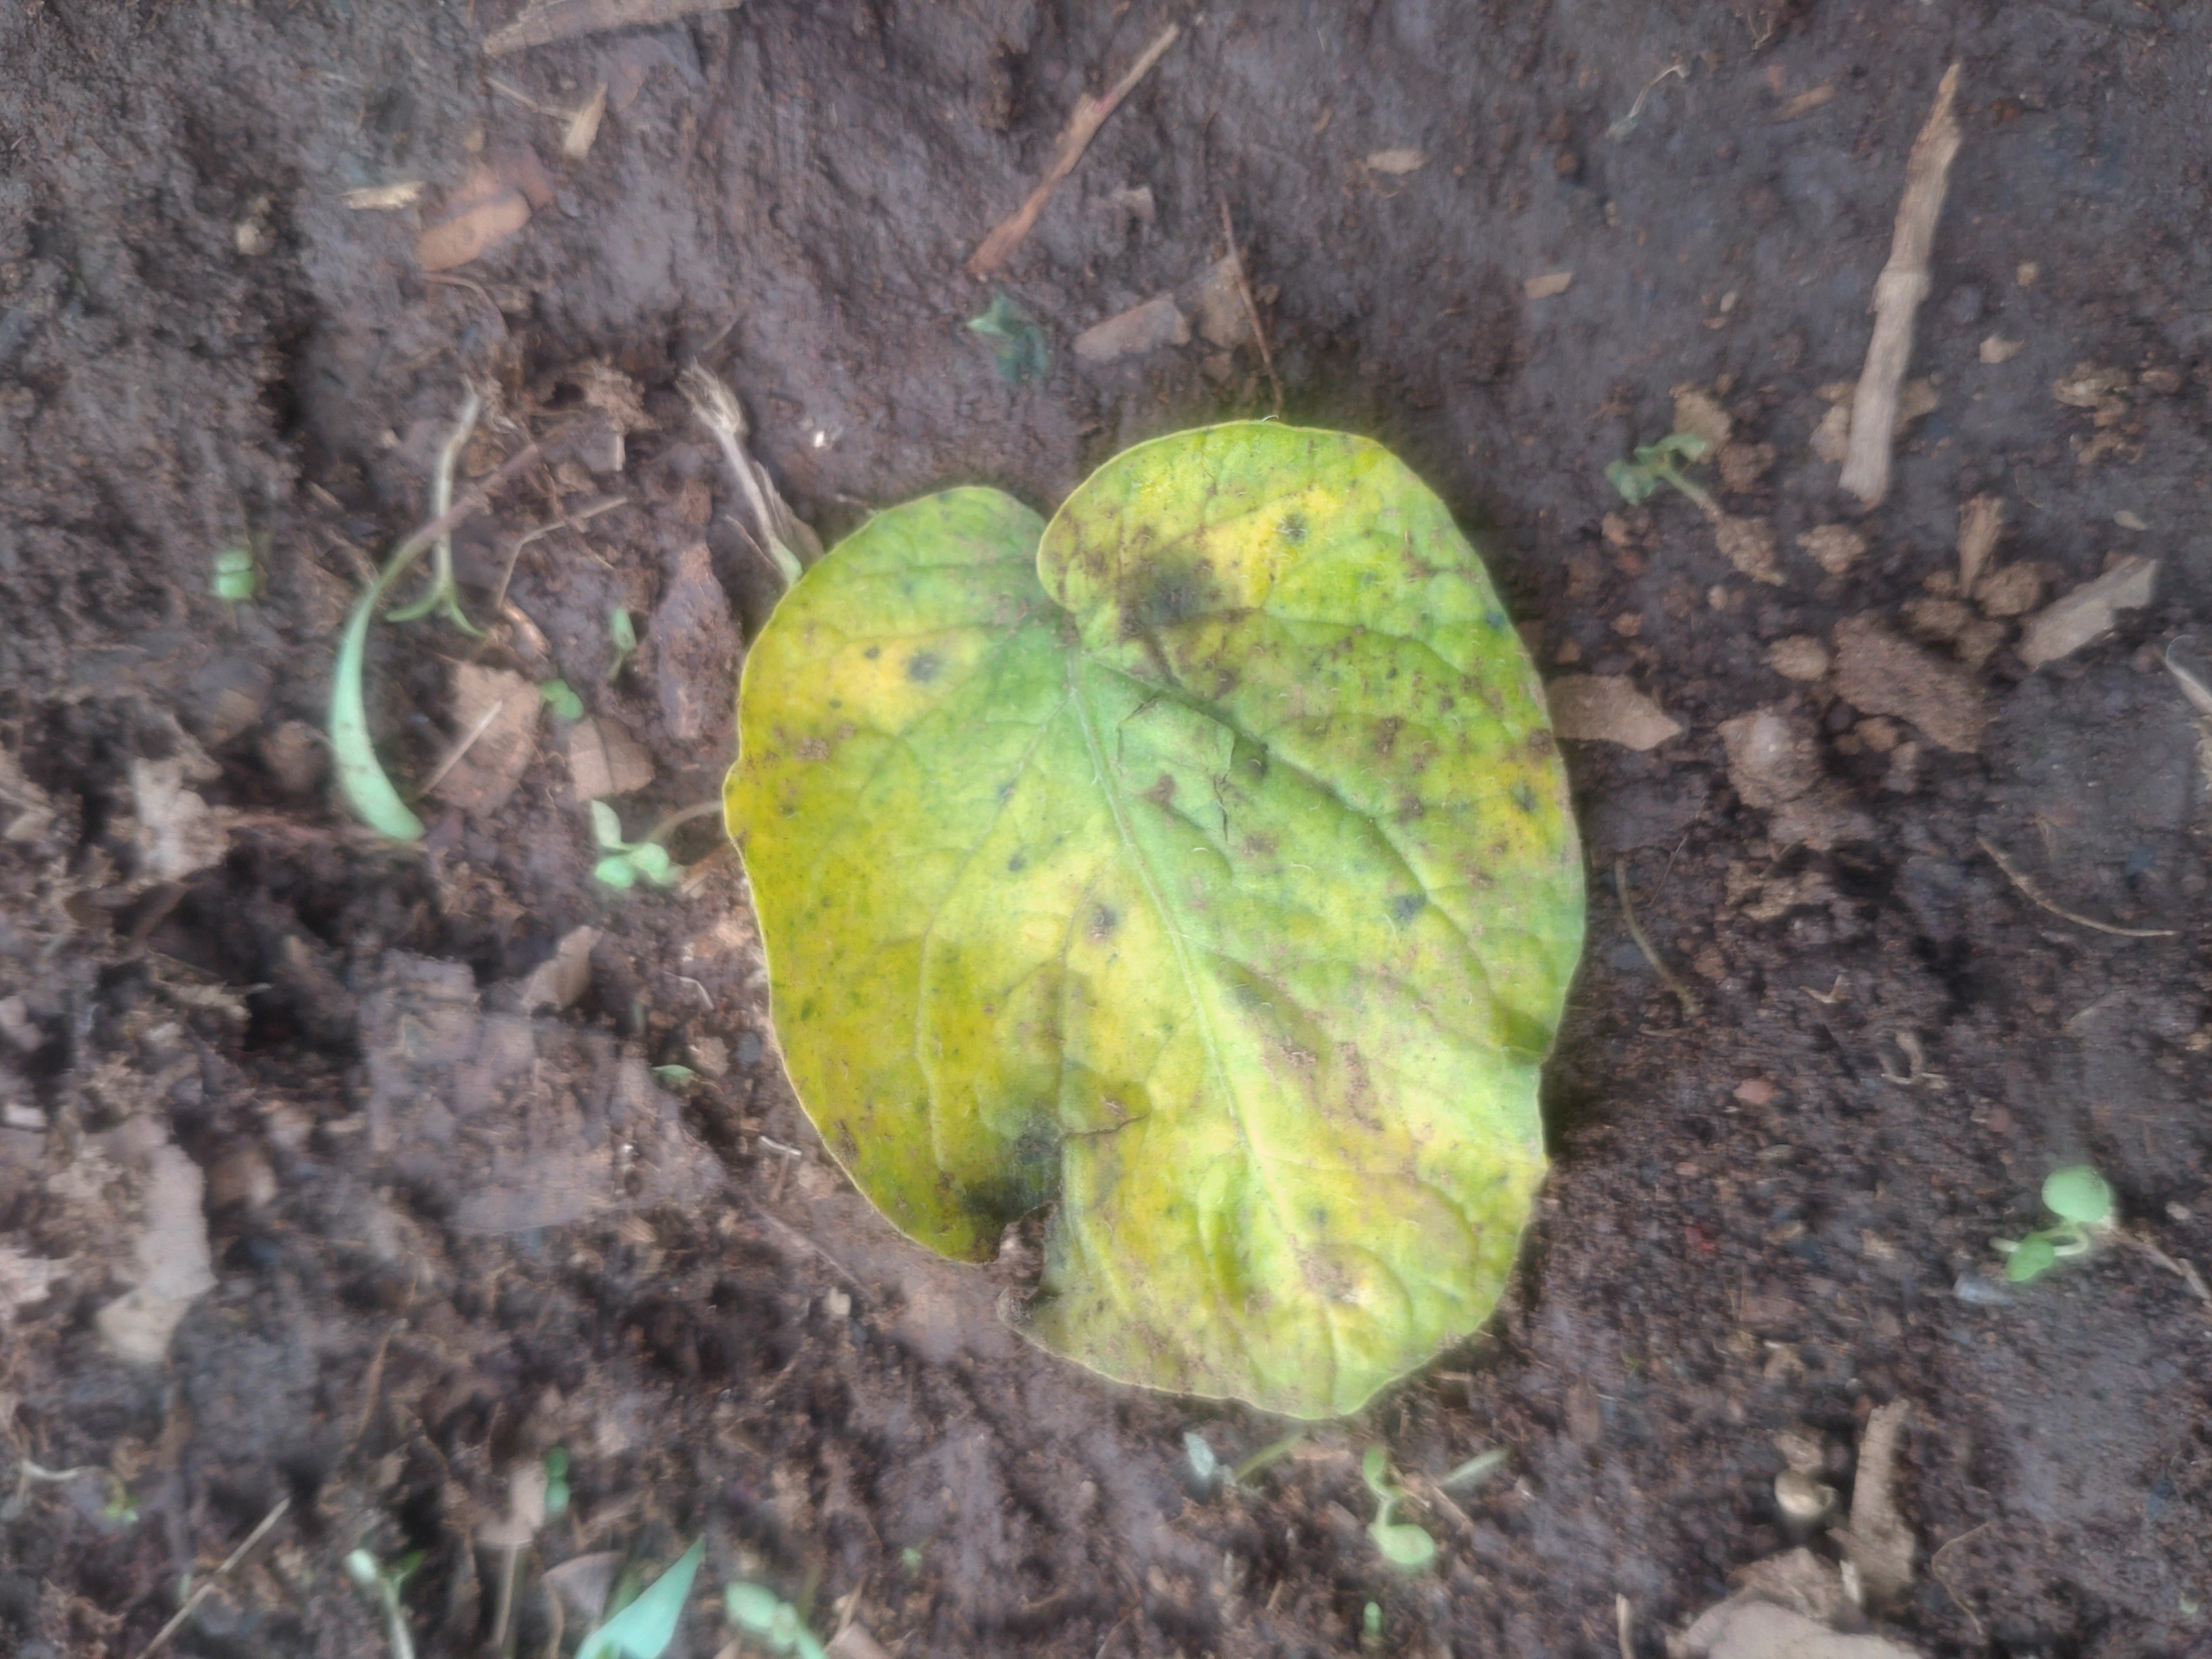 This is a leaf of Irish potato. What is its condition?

late blight
